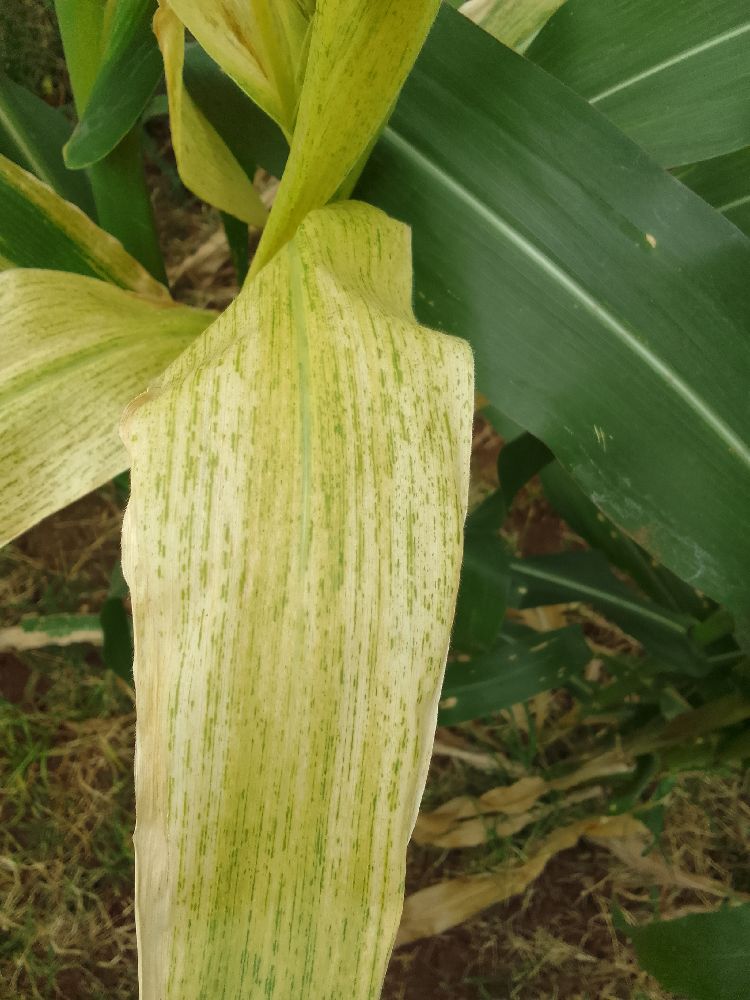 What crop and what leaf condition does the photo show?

maize, maize lethal necrosis
